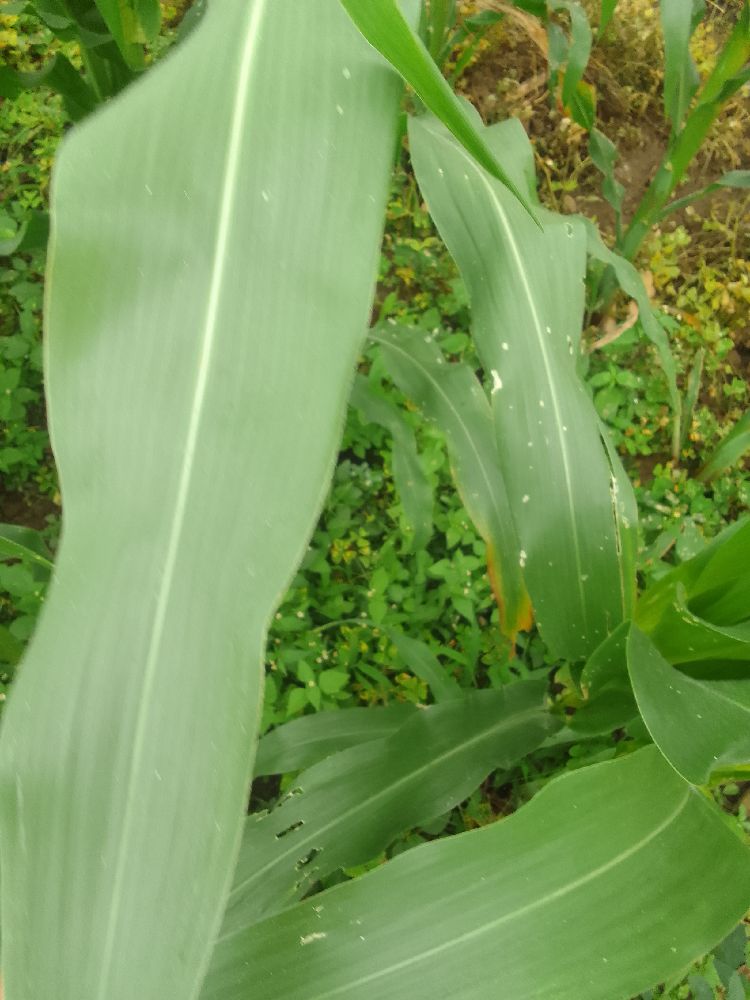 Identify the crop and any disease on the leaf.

maize, healthy
